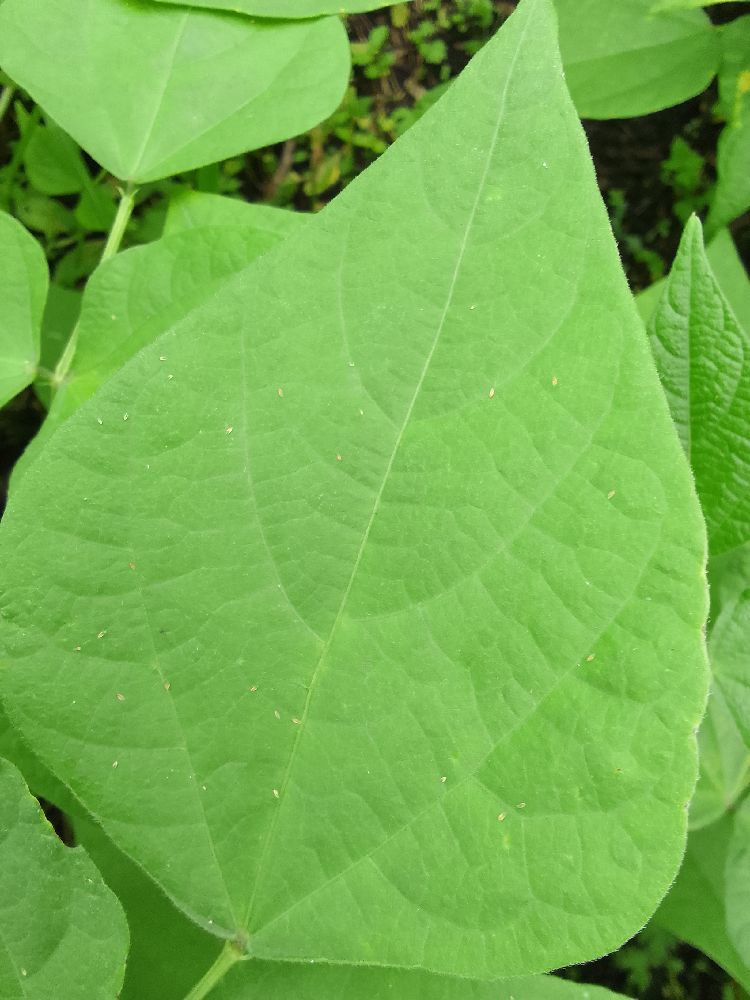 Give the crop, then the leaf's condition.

common bean, healthy
